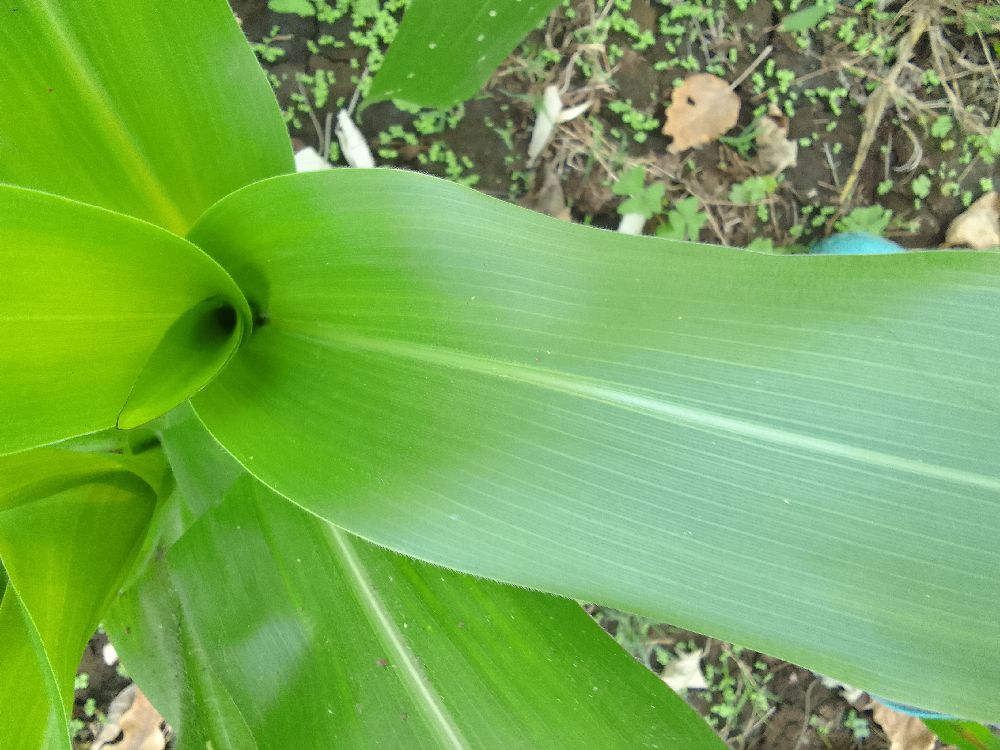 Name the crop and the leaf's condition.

maize, healthy
